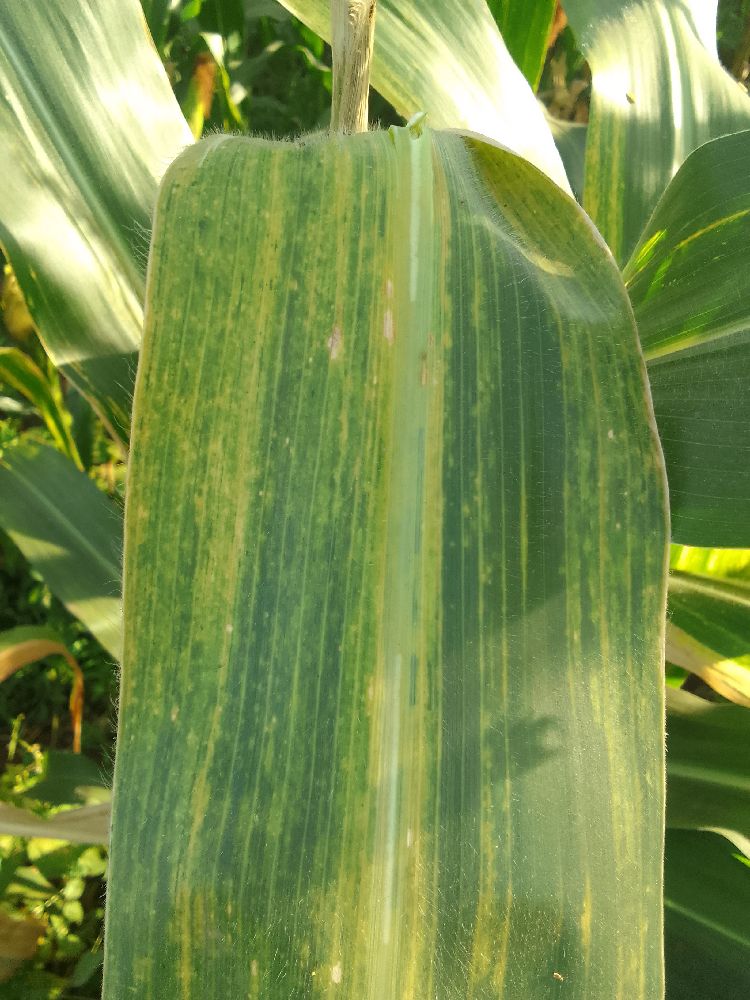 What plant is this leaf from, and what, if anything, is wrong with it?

maize, maize lethal necrosis
